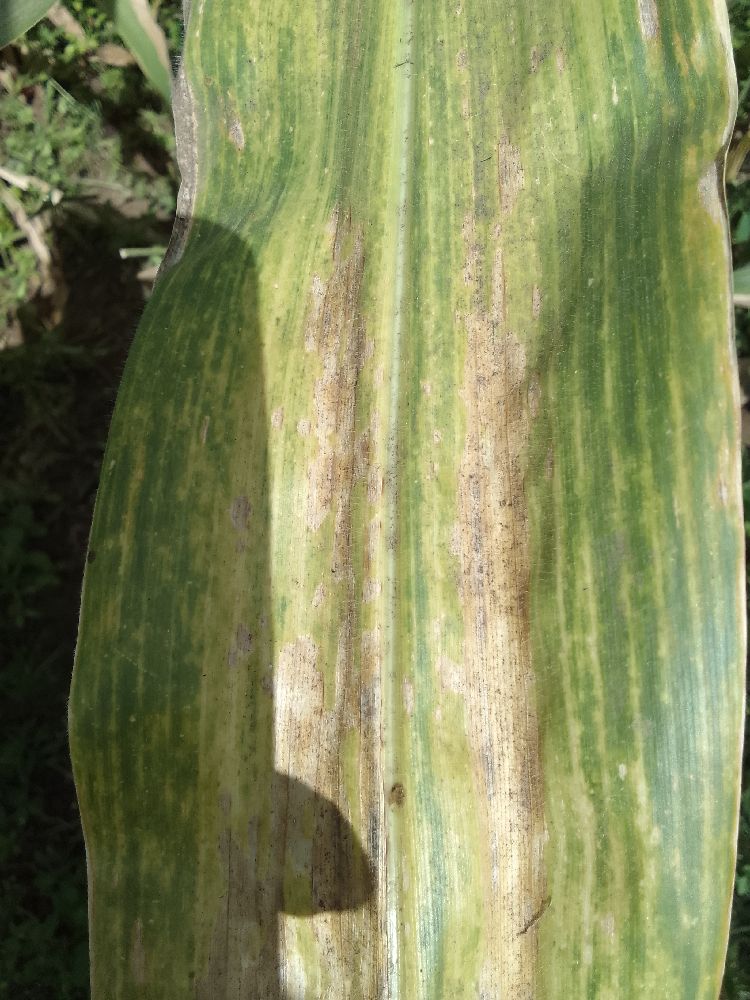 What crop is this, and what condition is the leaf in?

maize, maize lethal necrosis
